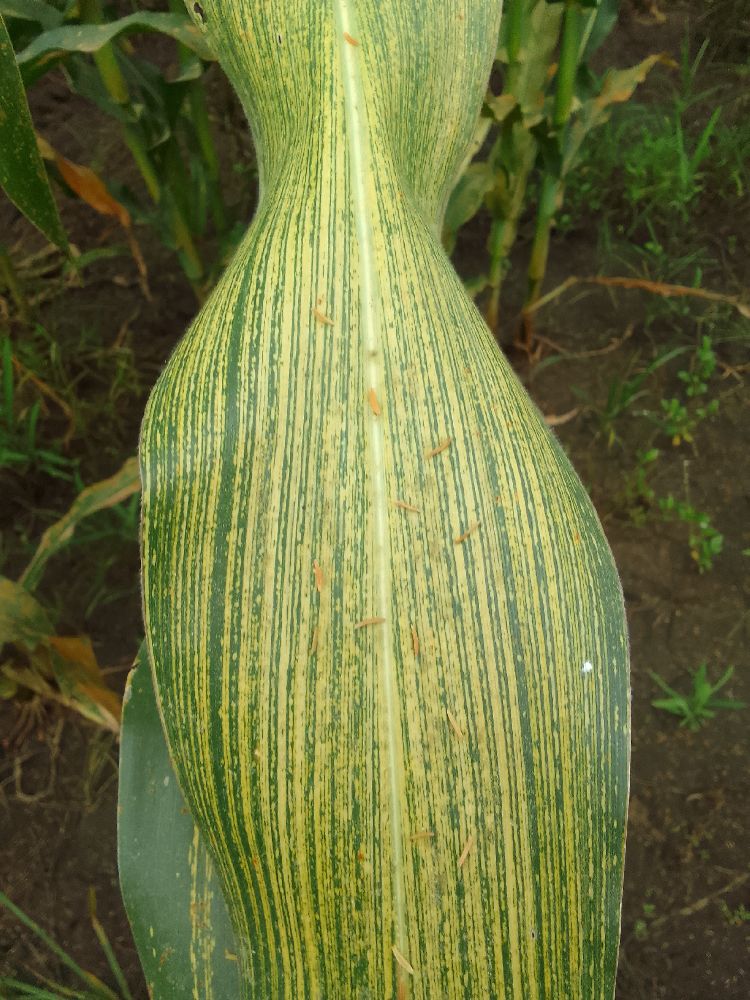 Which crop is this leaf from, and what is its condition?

maize, maize streak virus
